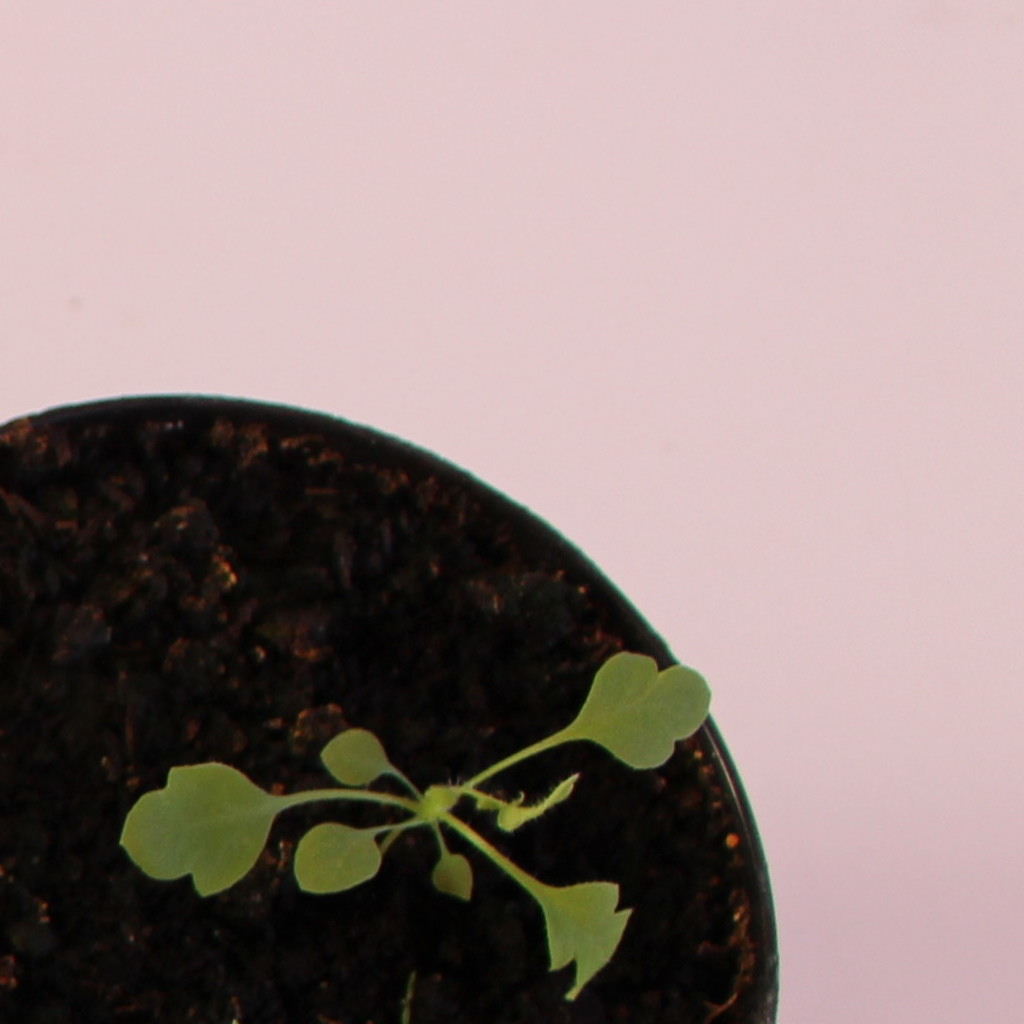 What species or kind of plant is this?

Papaver rhoeas
